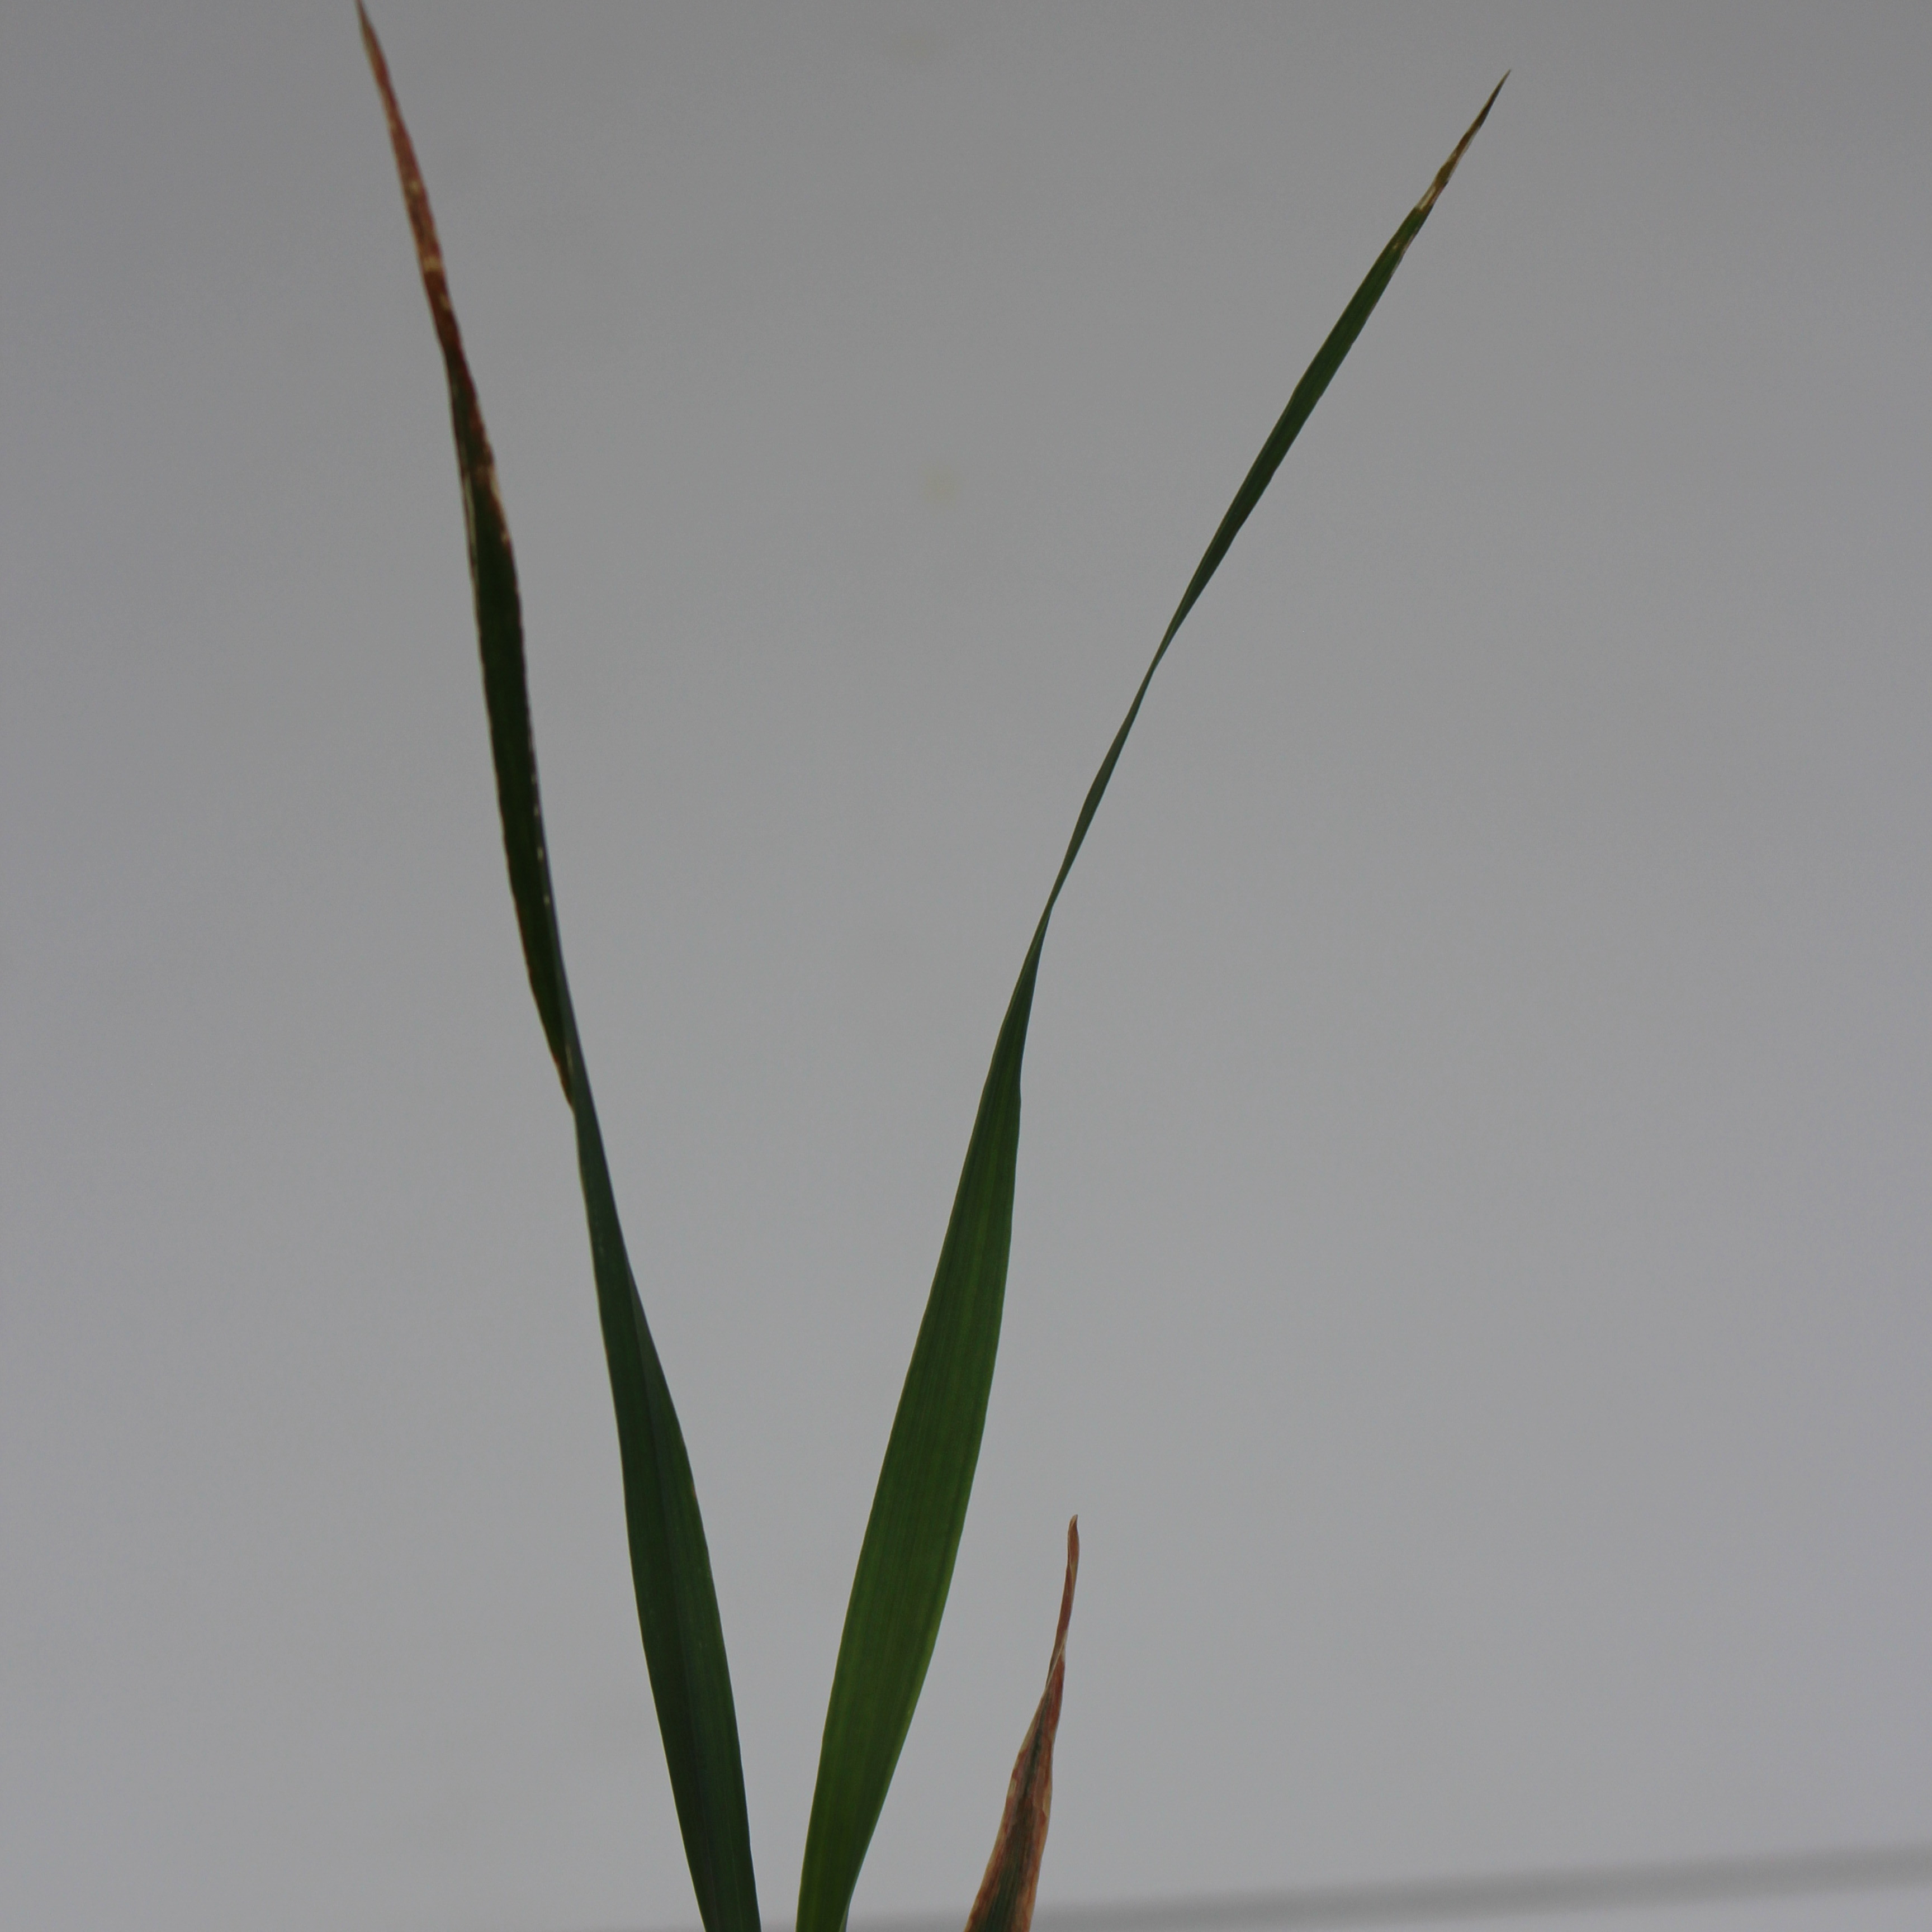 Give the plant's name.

Avena sterilis
